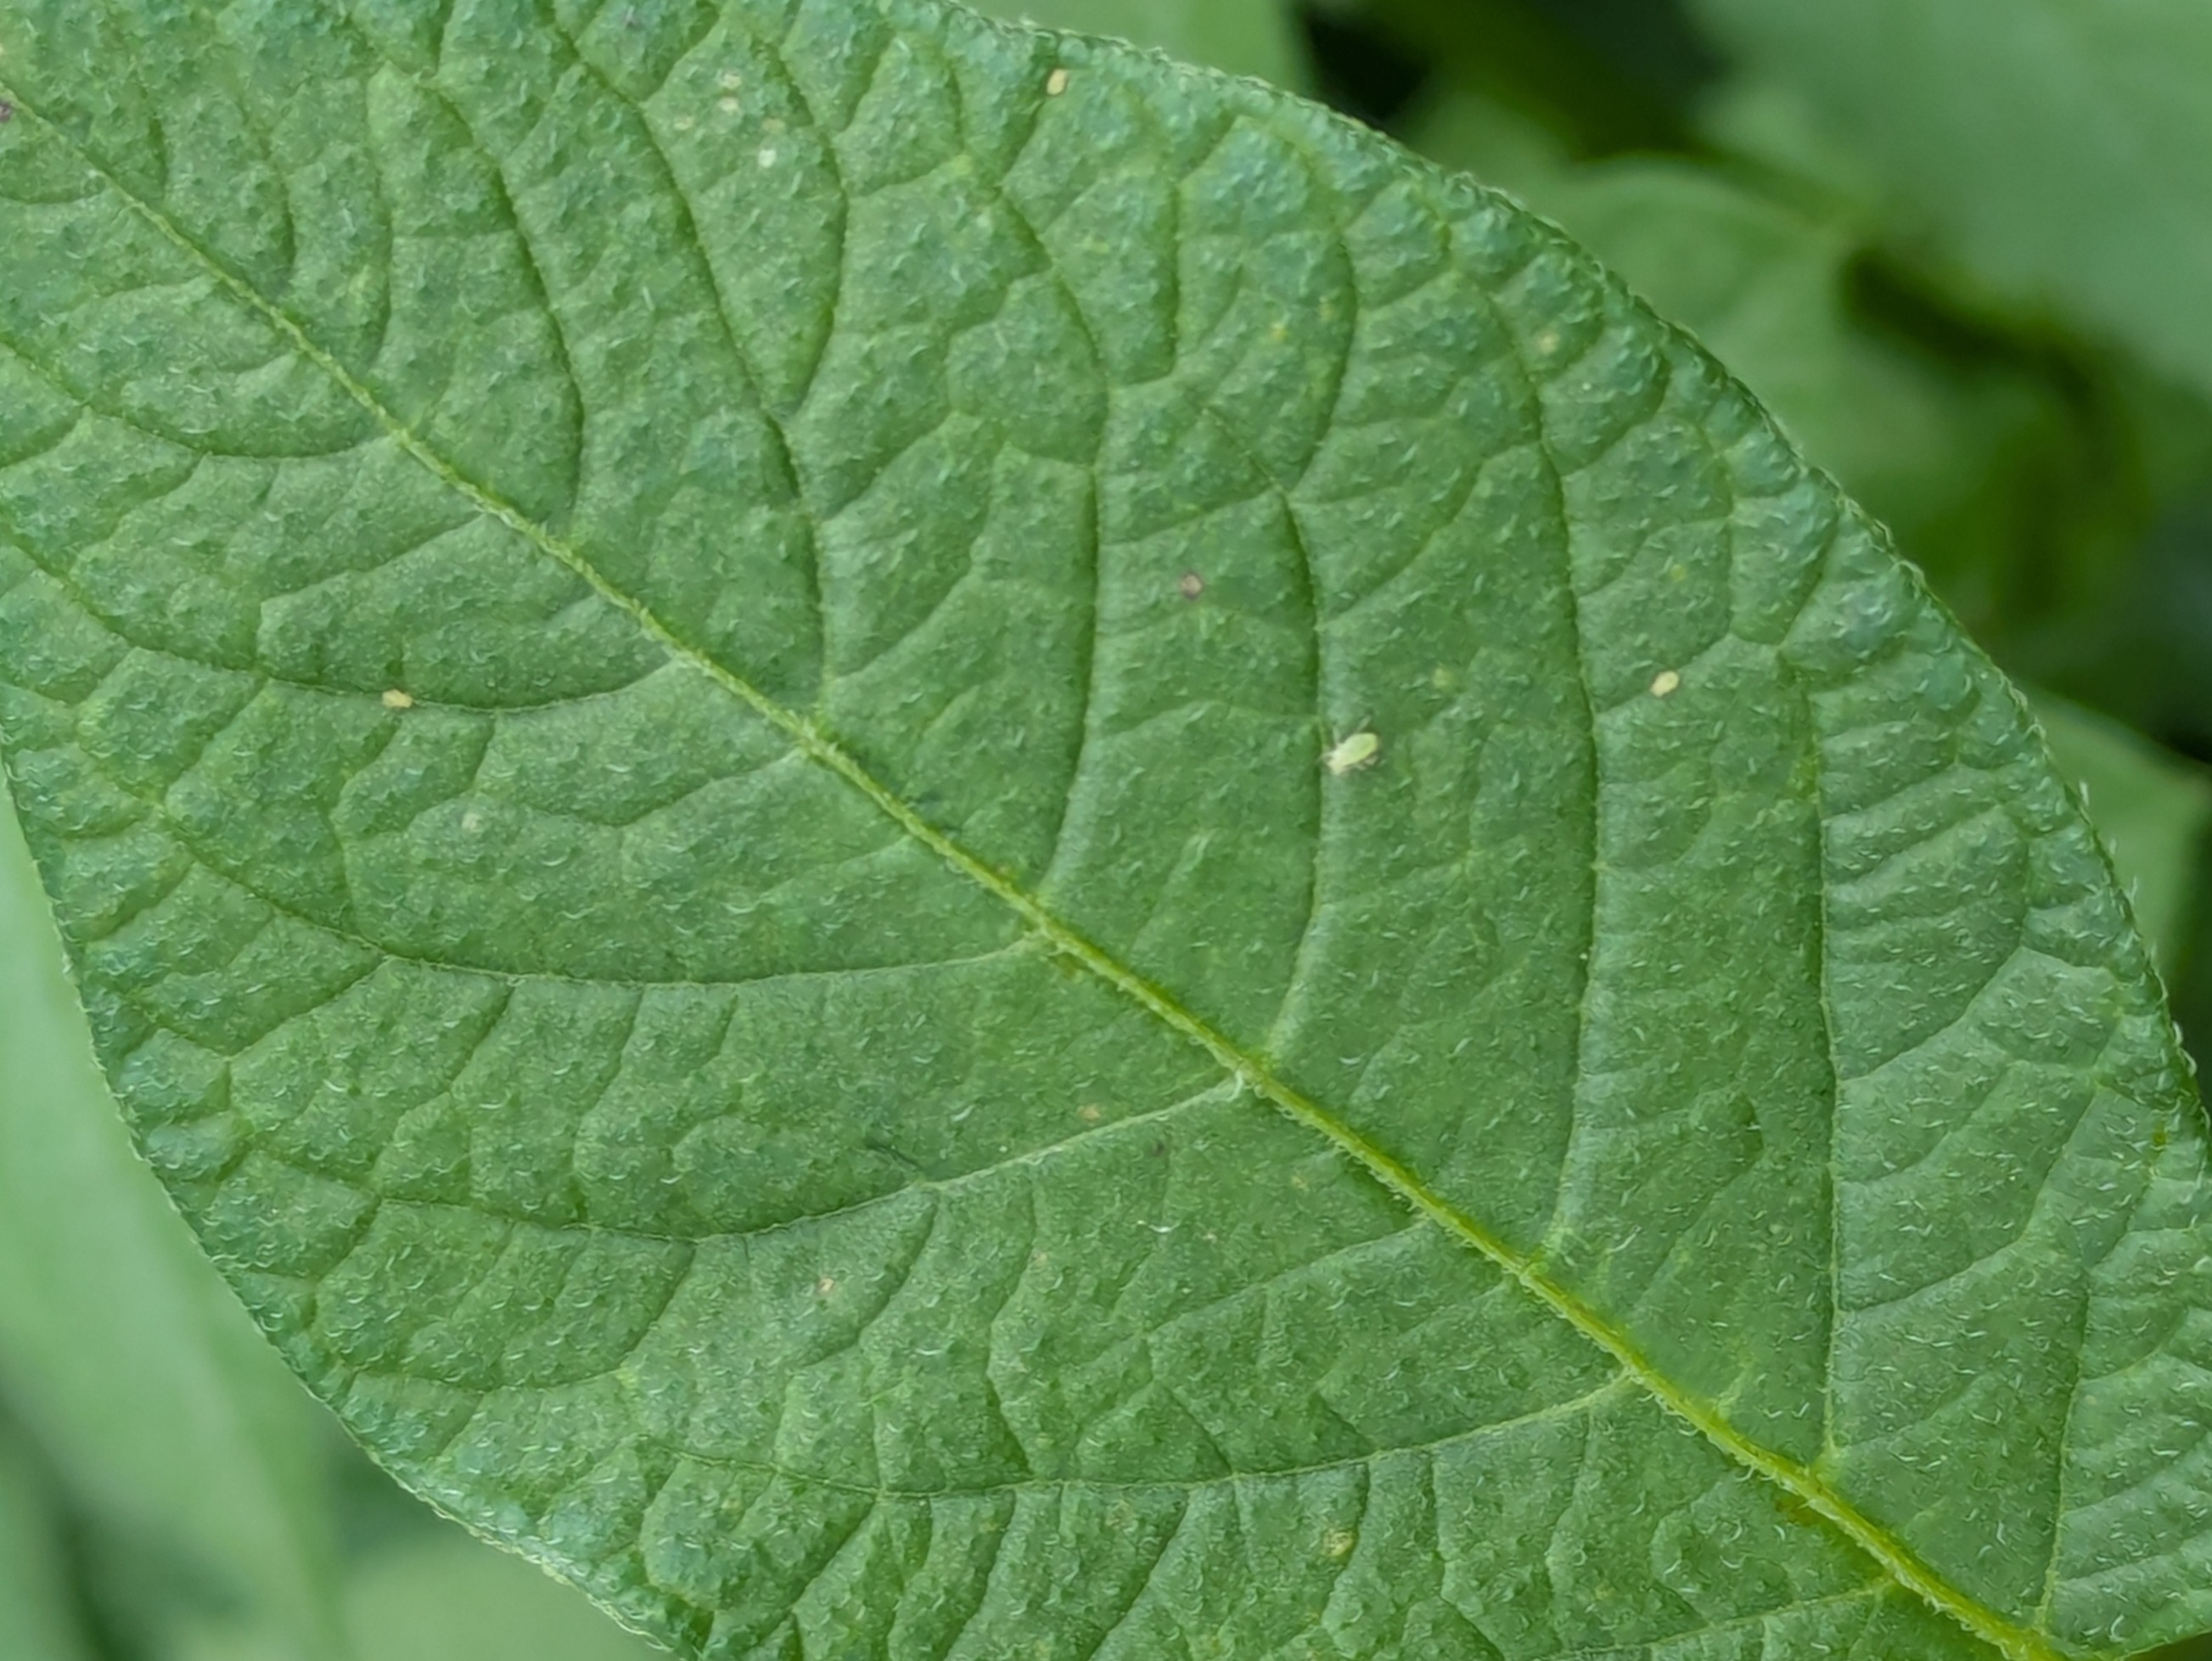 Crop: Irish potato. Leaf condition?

healthy
